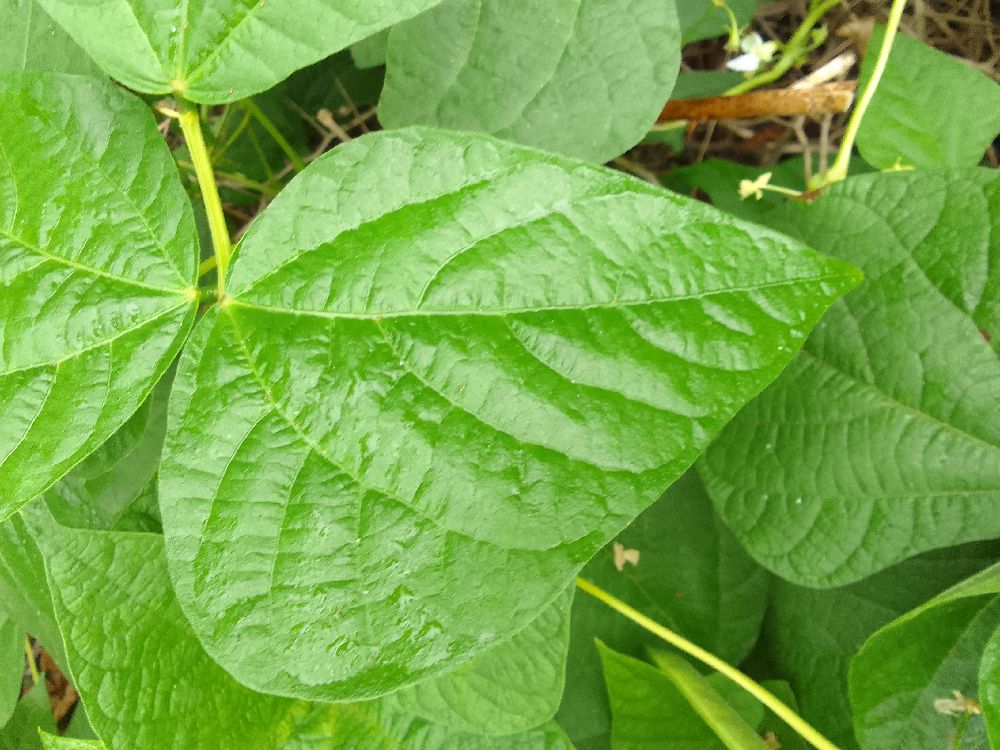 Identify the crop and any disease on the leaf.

common bean, healthy
